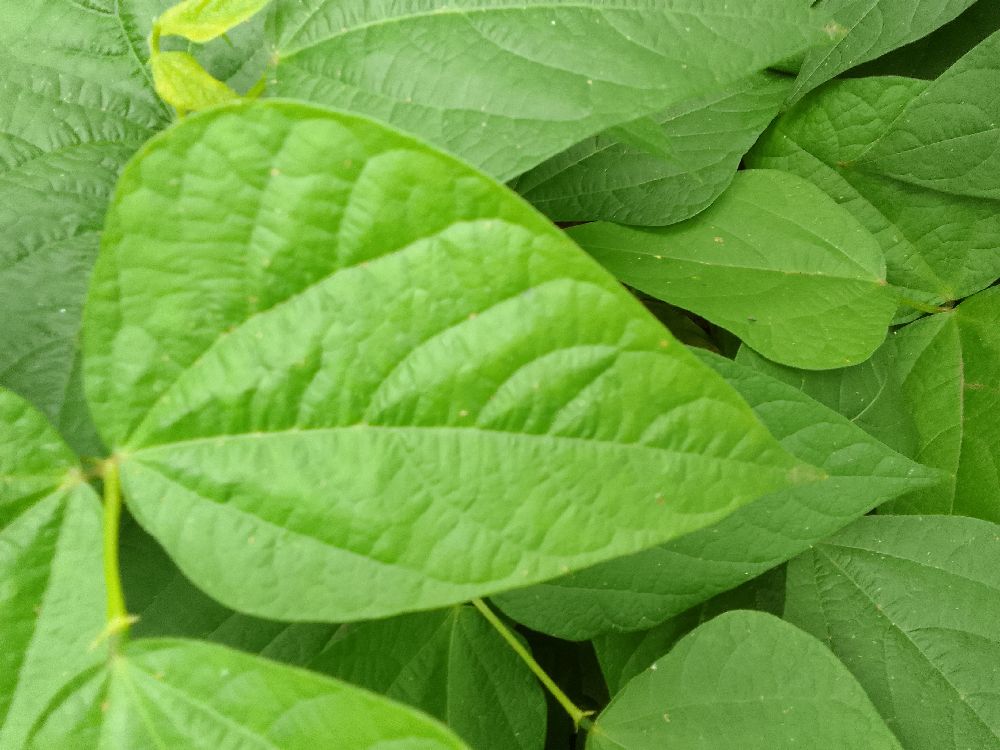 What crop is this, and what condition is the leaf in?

common bean, healthy
